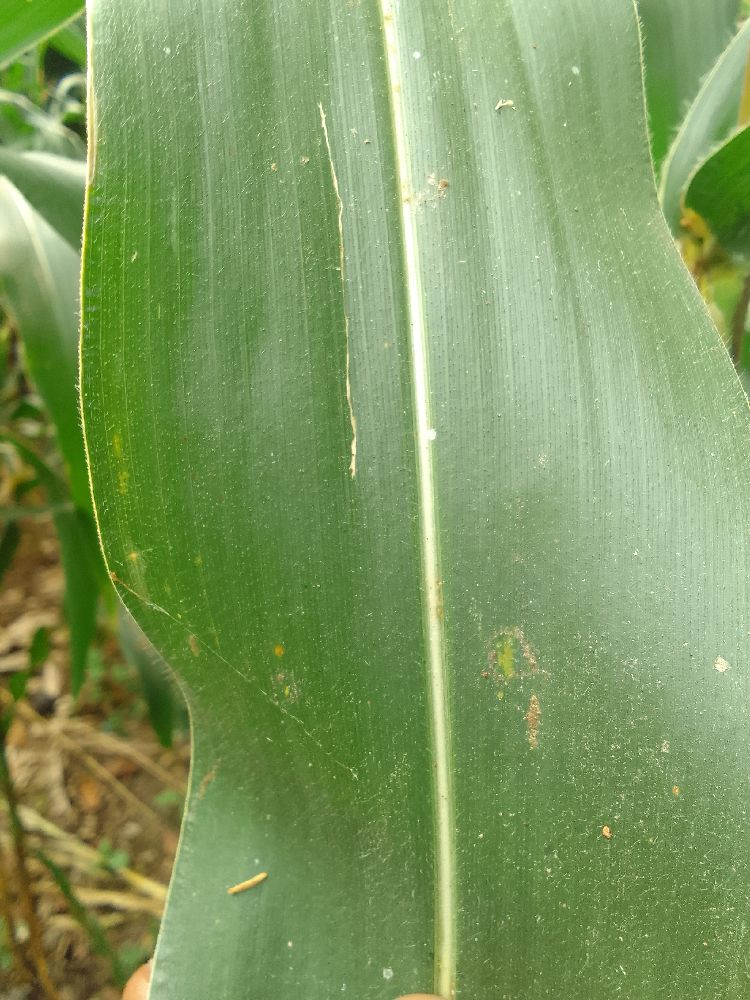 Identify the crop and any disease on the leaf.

maize, healthy
